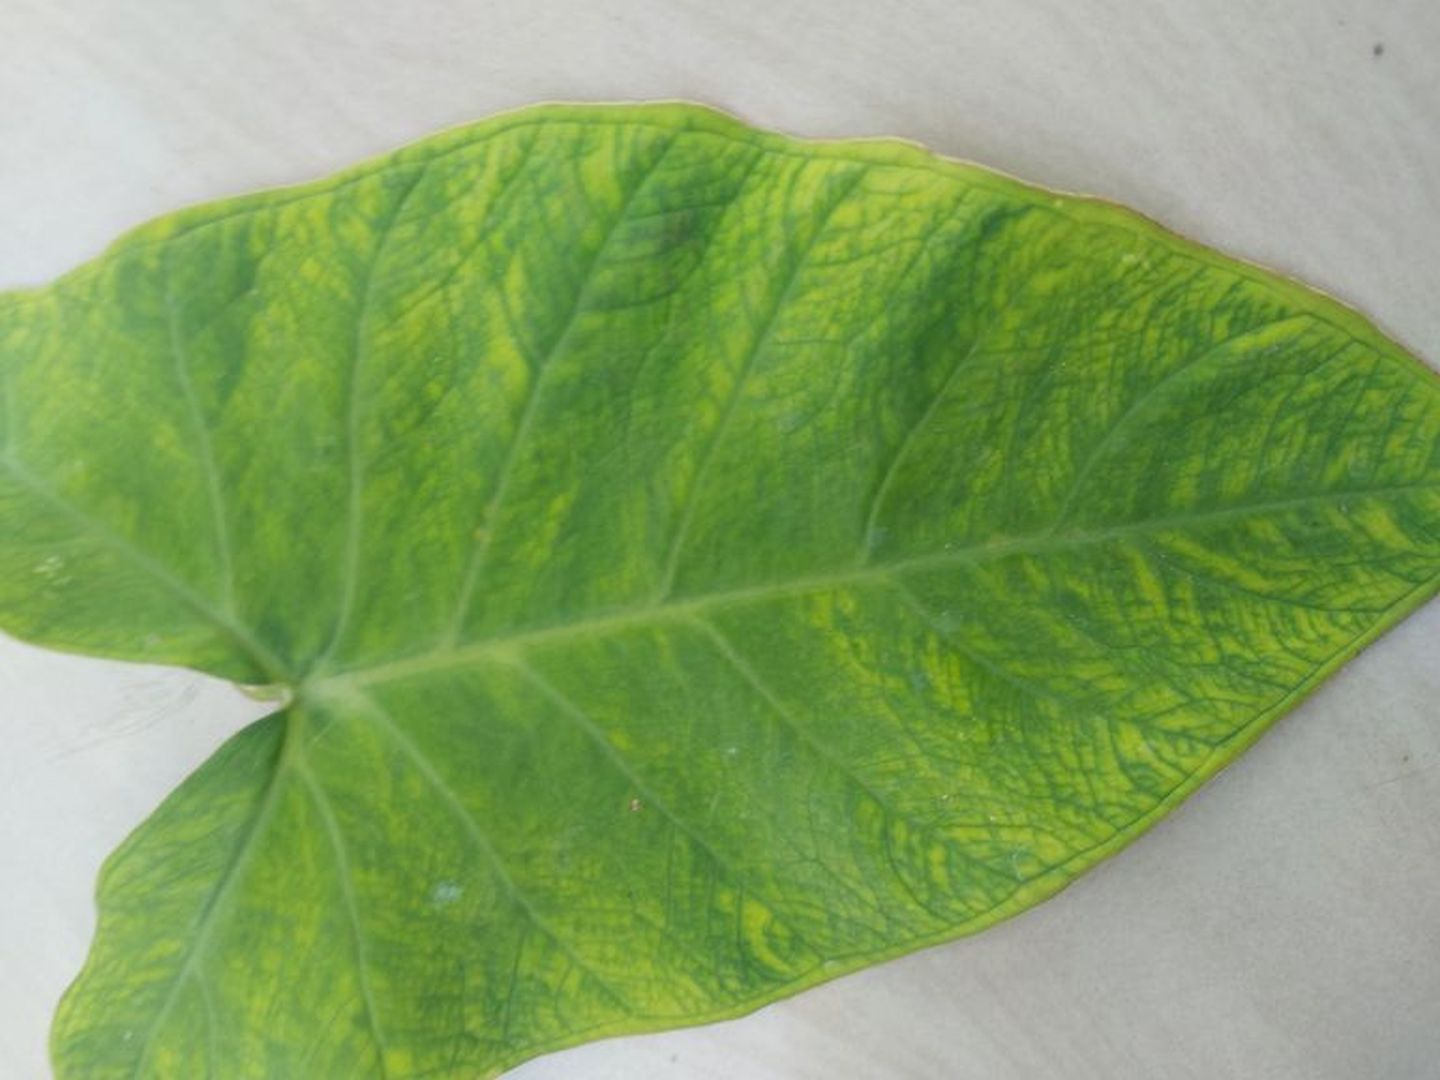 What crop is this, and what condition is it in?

taro, mosaic
